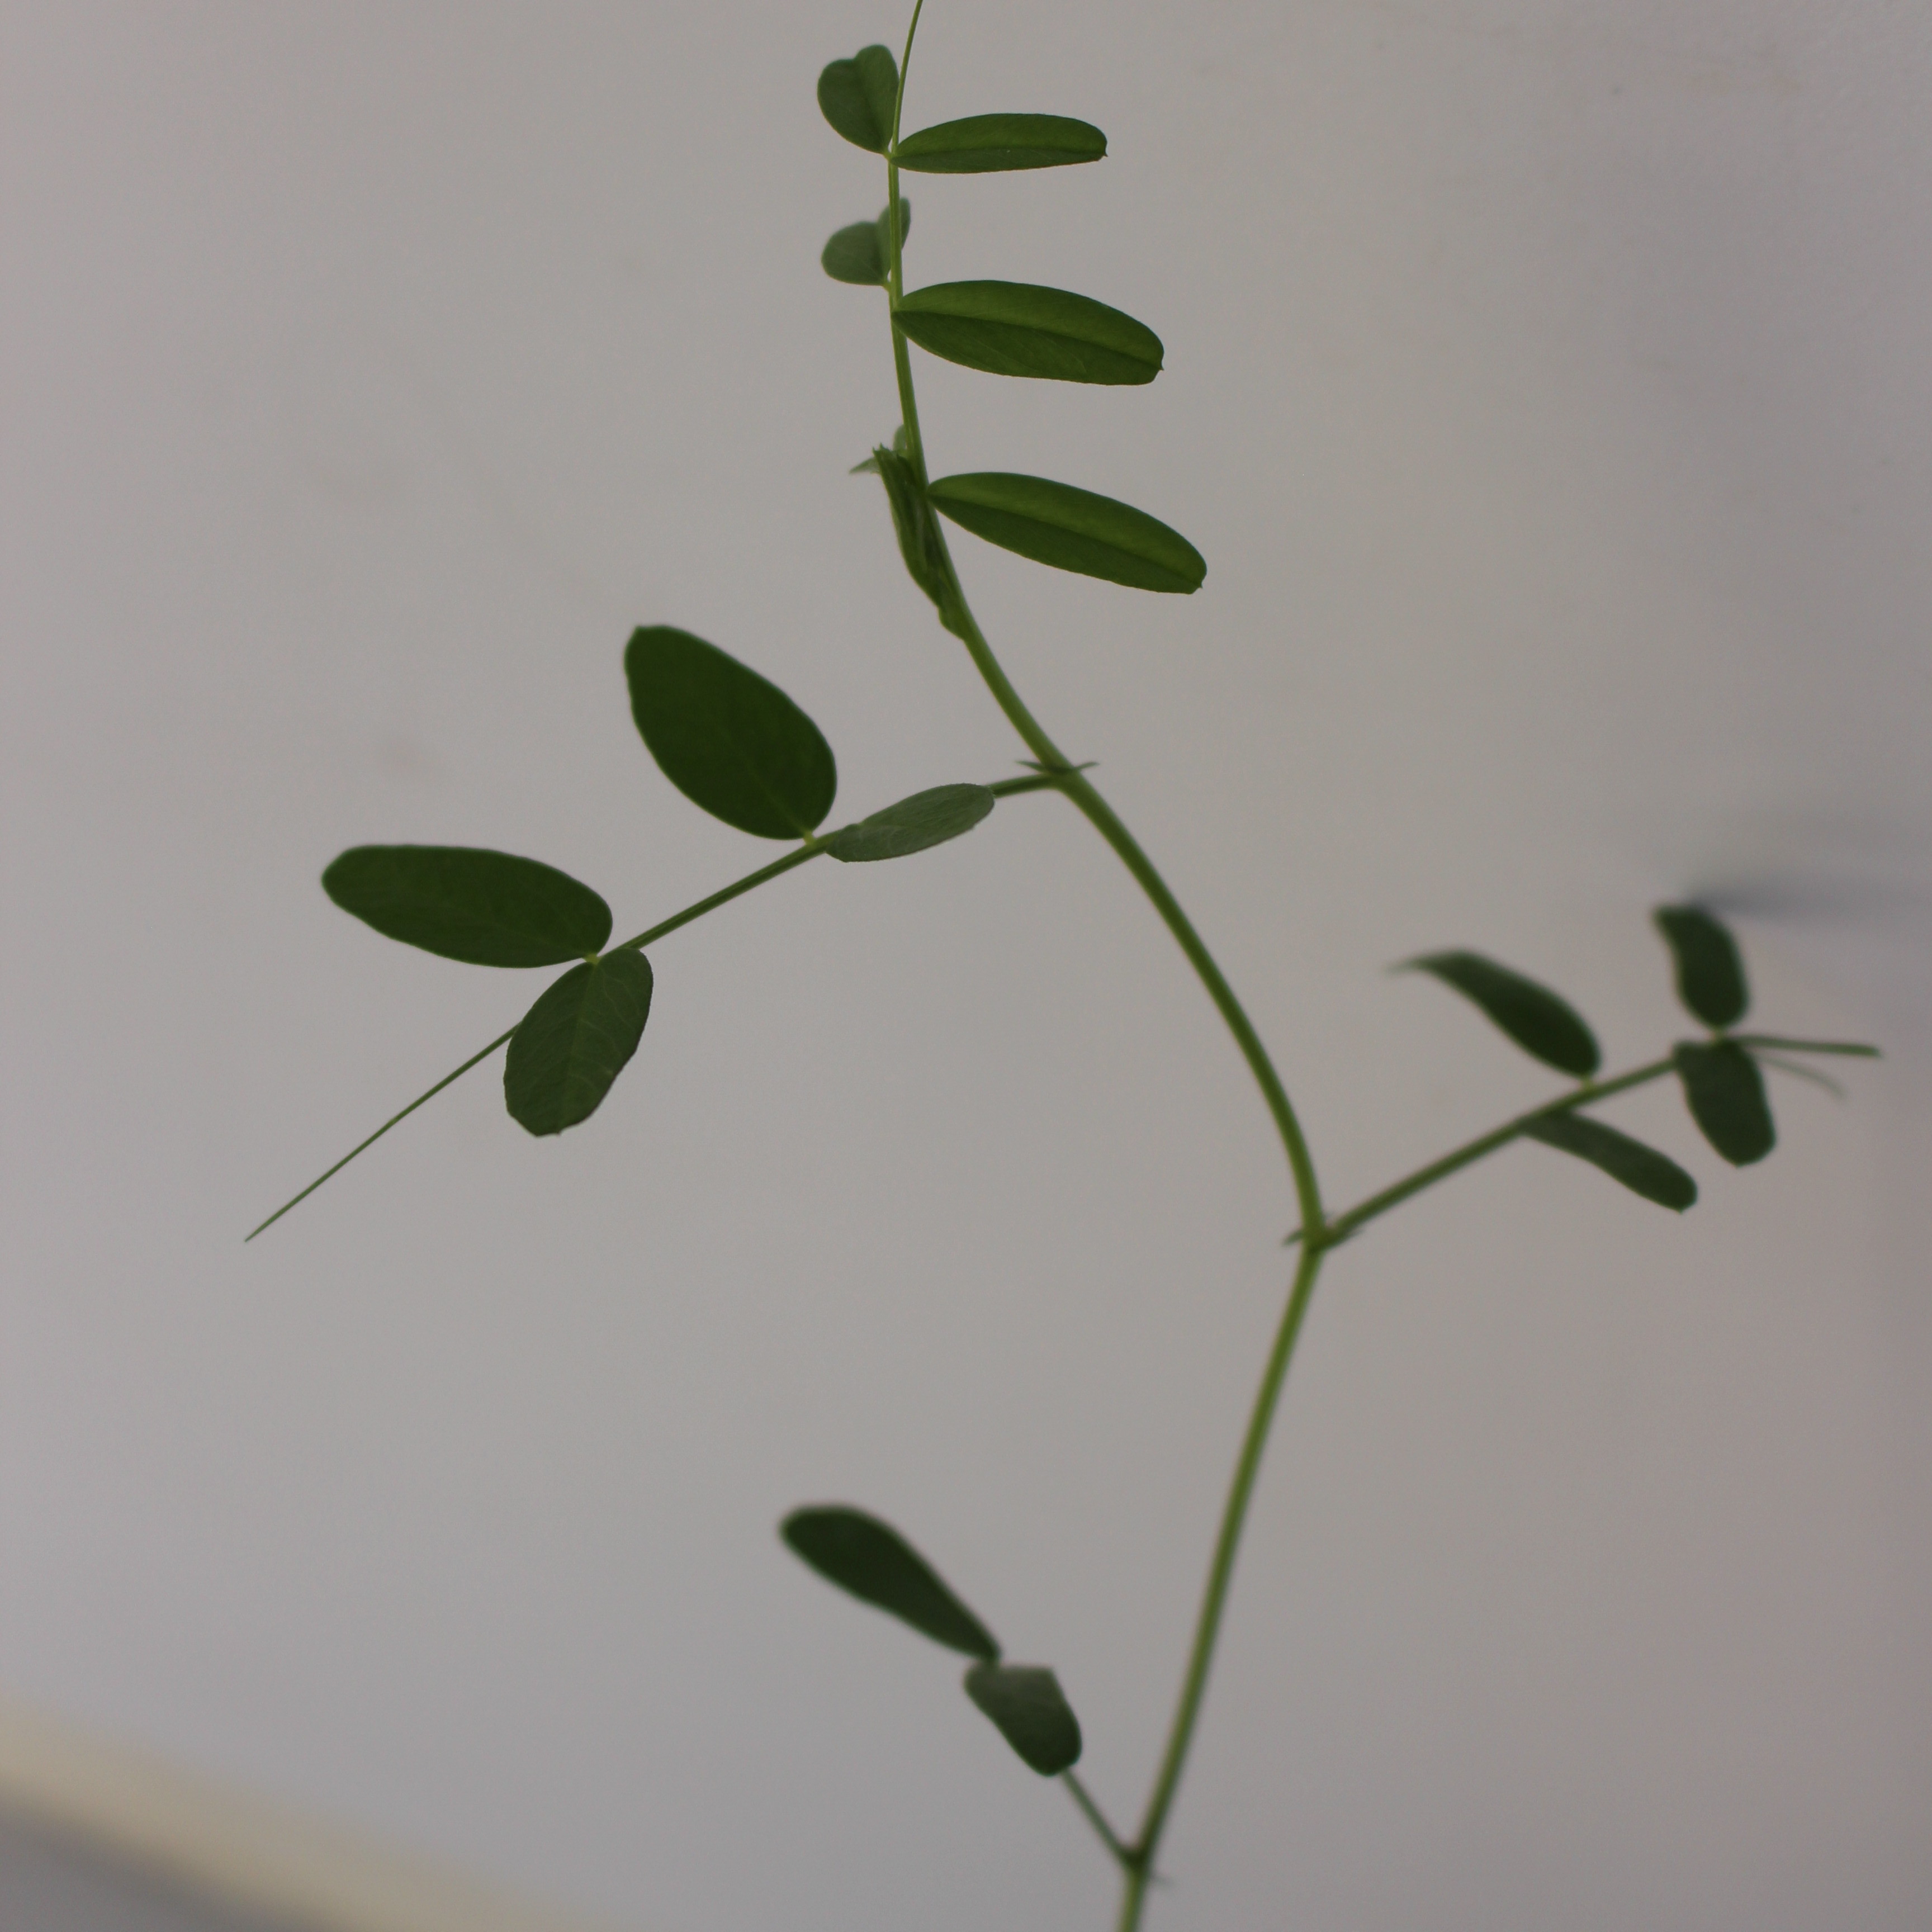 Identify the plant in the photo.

Vicia sativa
